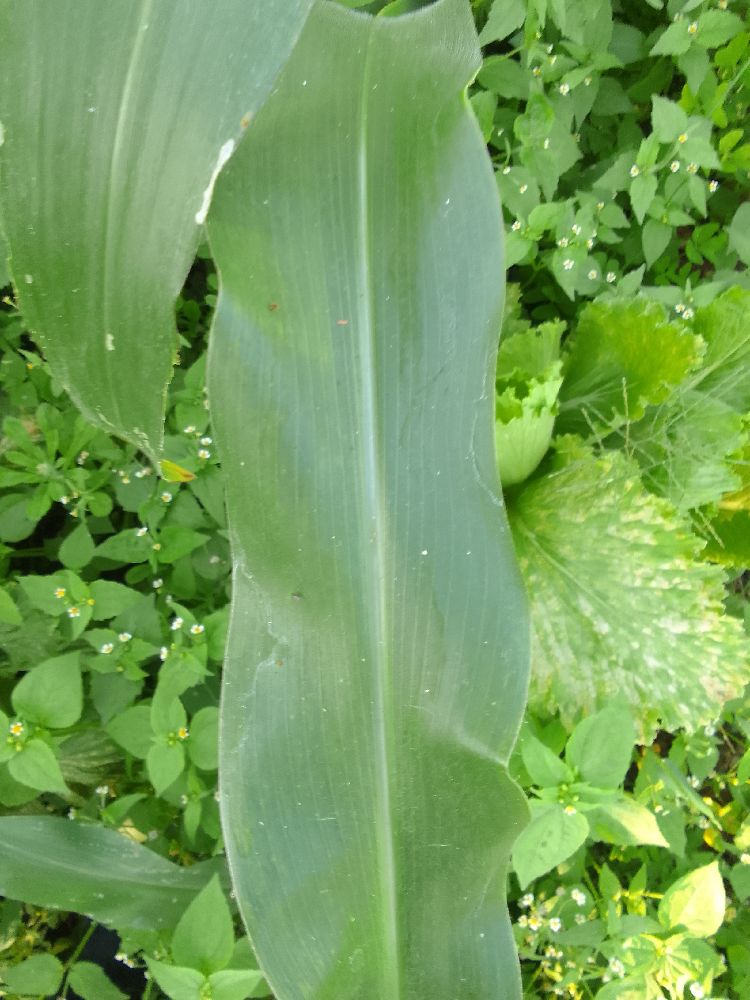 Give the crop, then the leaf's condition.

maize, healthy
